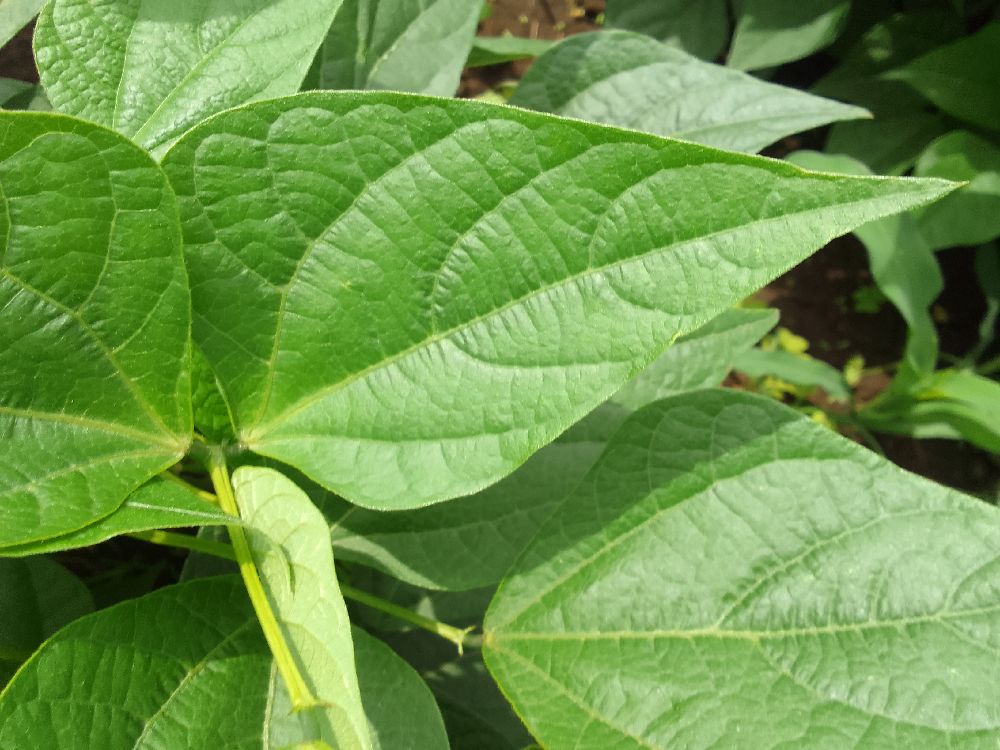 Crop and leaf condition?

common bean, healthy
